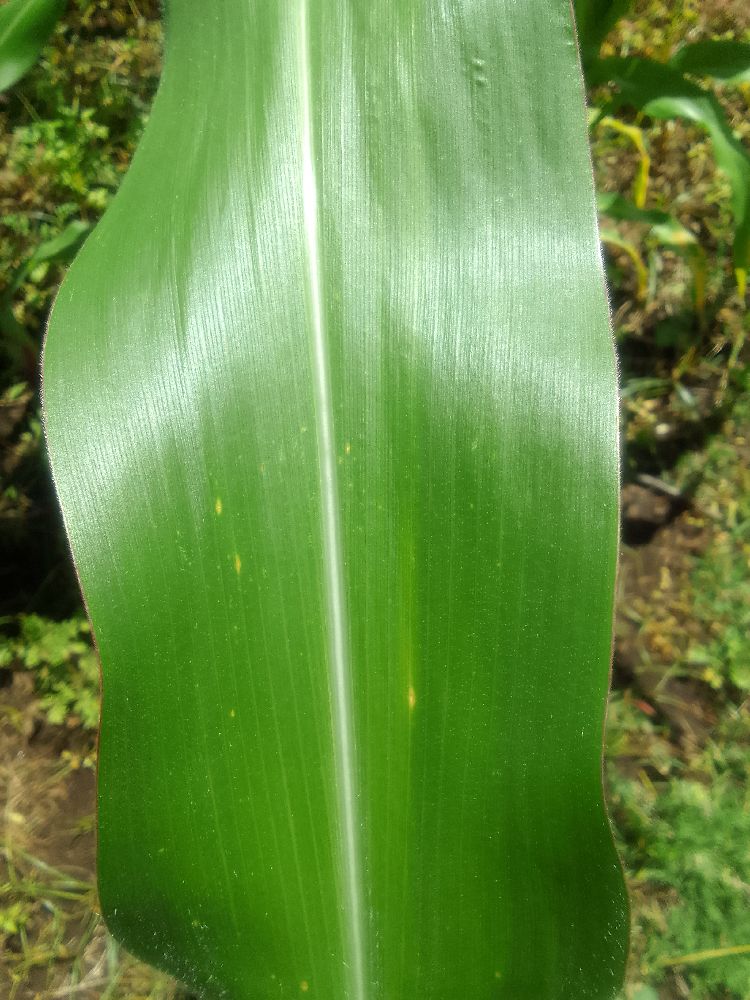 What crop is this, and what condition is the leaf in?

maize, healthy
